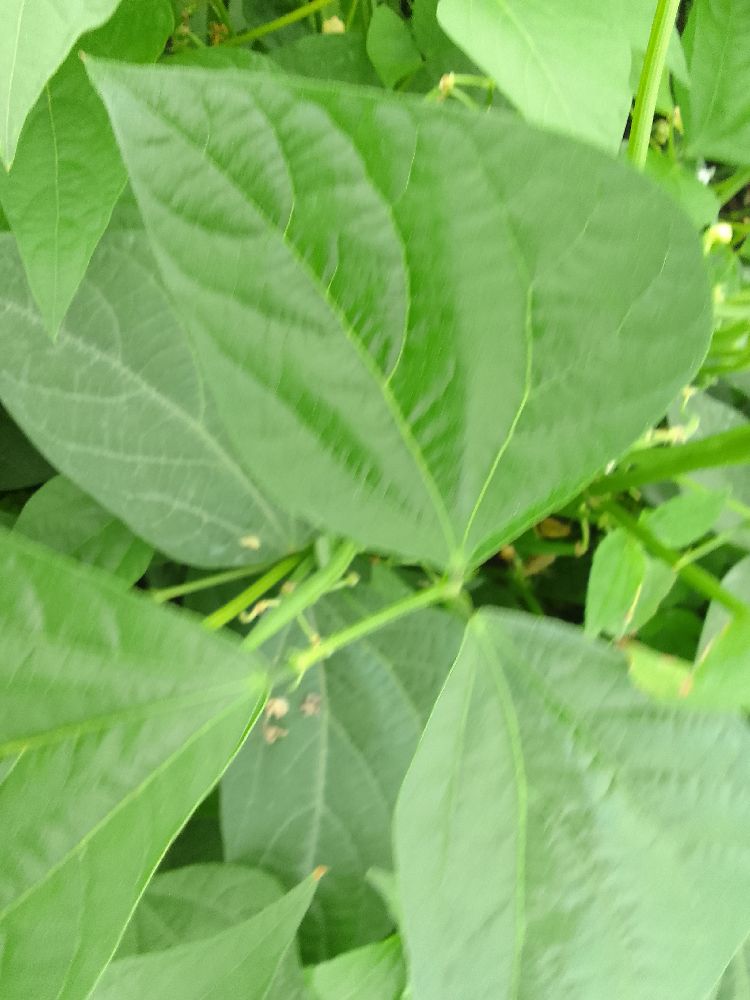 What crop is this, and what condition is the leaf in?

common bean, healthy
